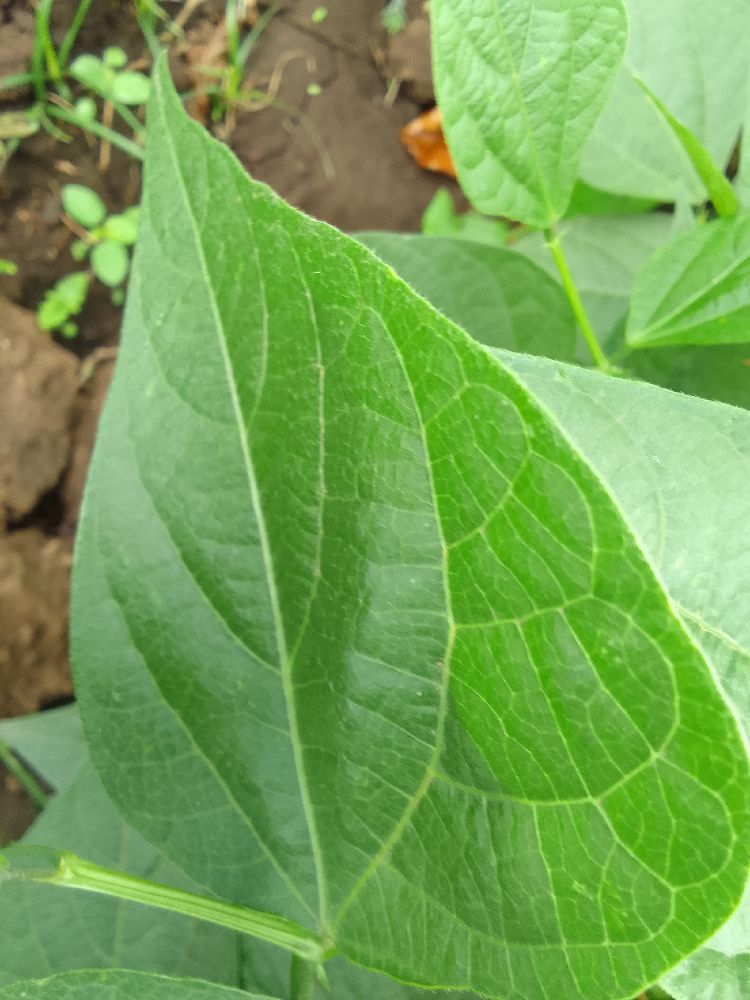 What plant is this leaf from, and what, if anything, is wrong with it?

common bean, healthy
